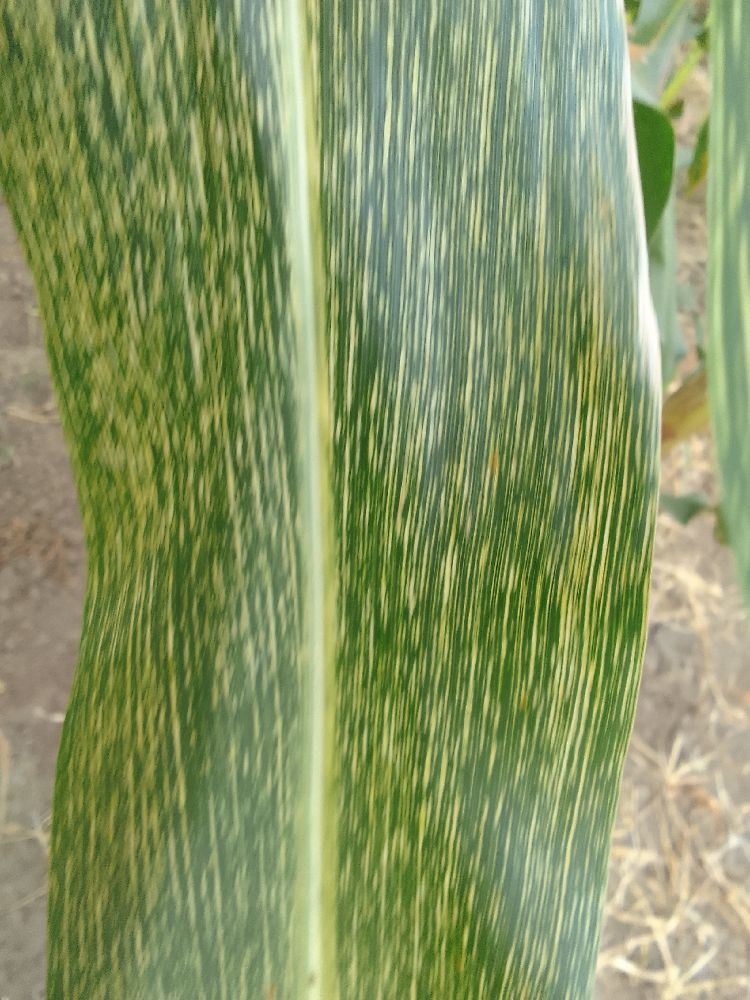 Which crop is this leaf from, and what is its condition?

maize, maize streak virus
